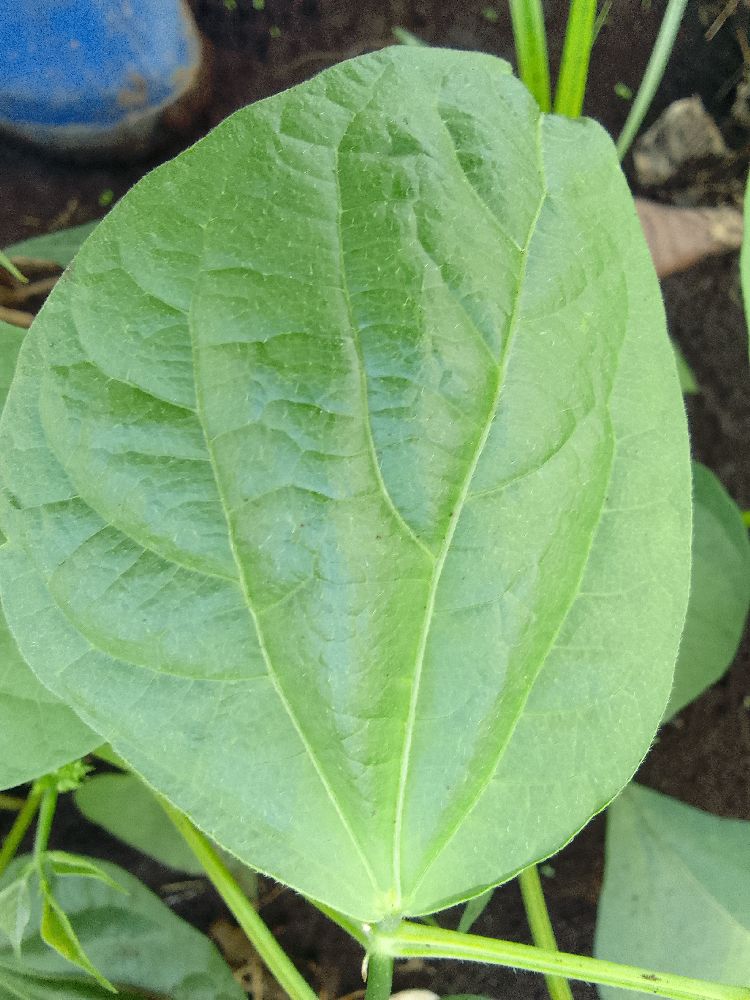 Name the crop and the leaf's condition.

common bean, healthy
